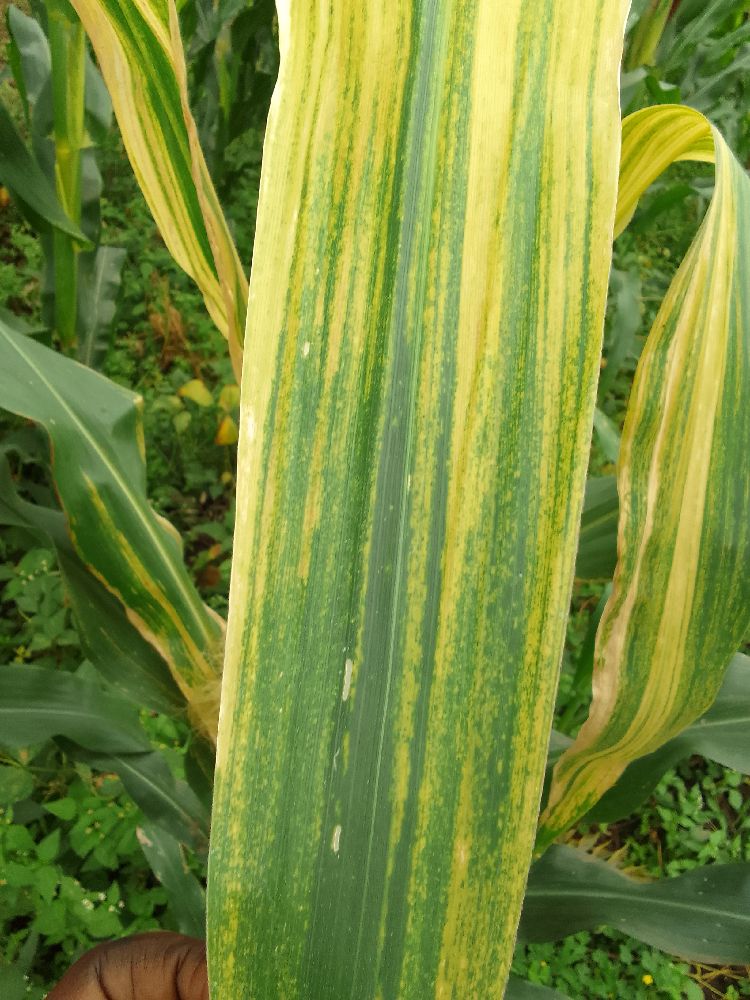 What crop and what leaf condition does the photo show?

maize, maize lethal necrosis
